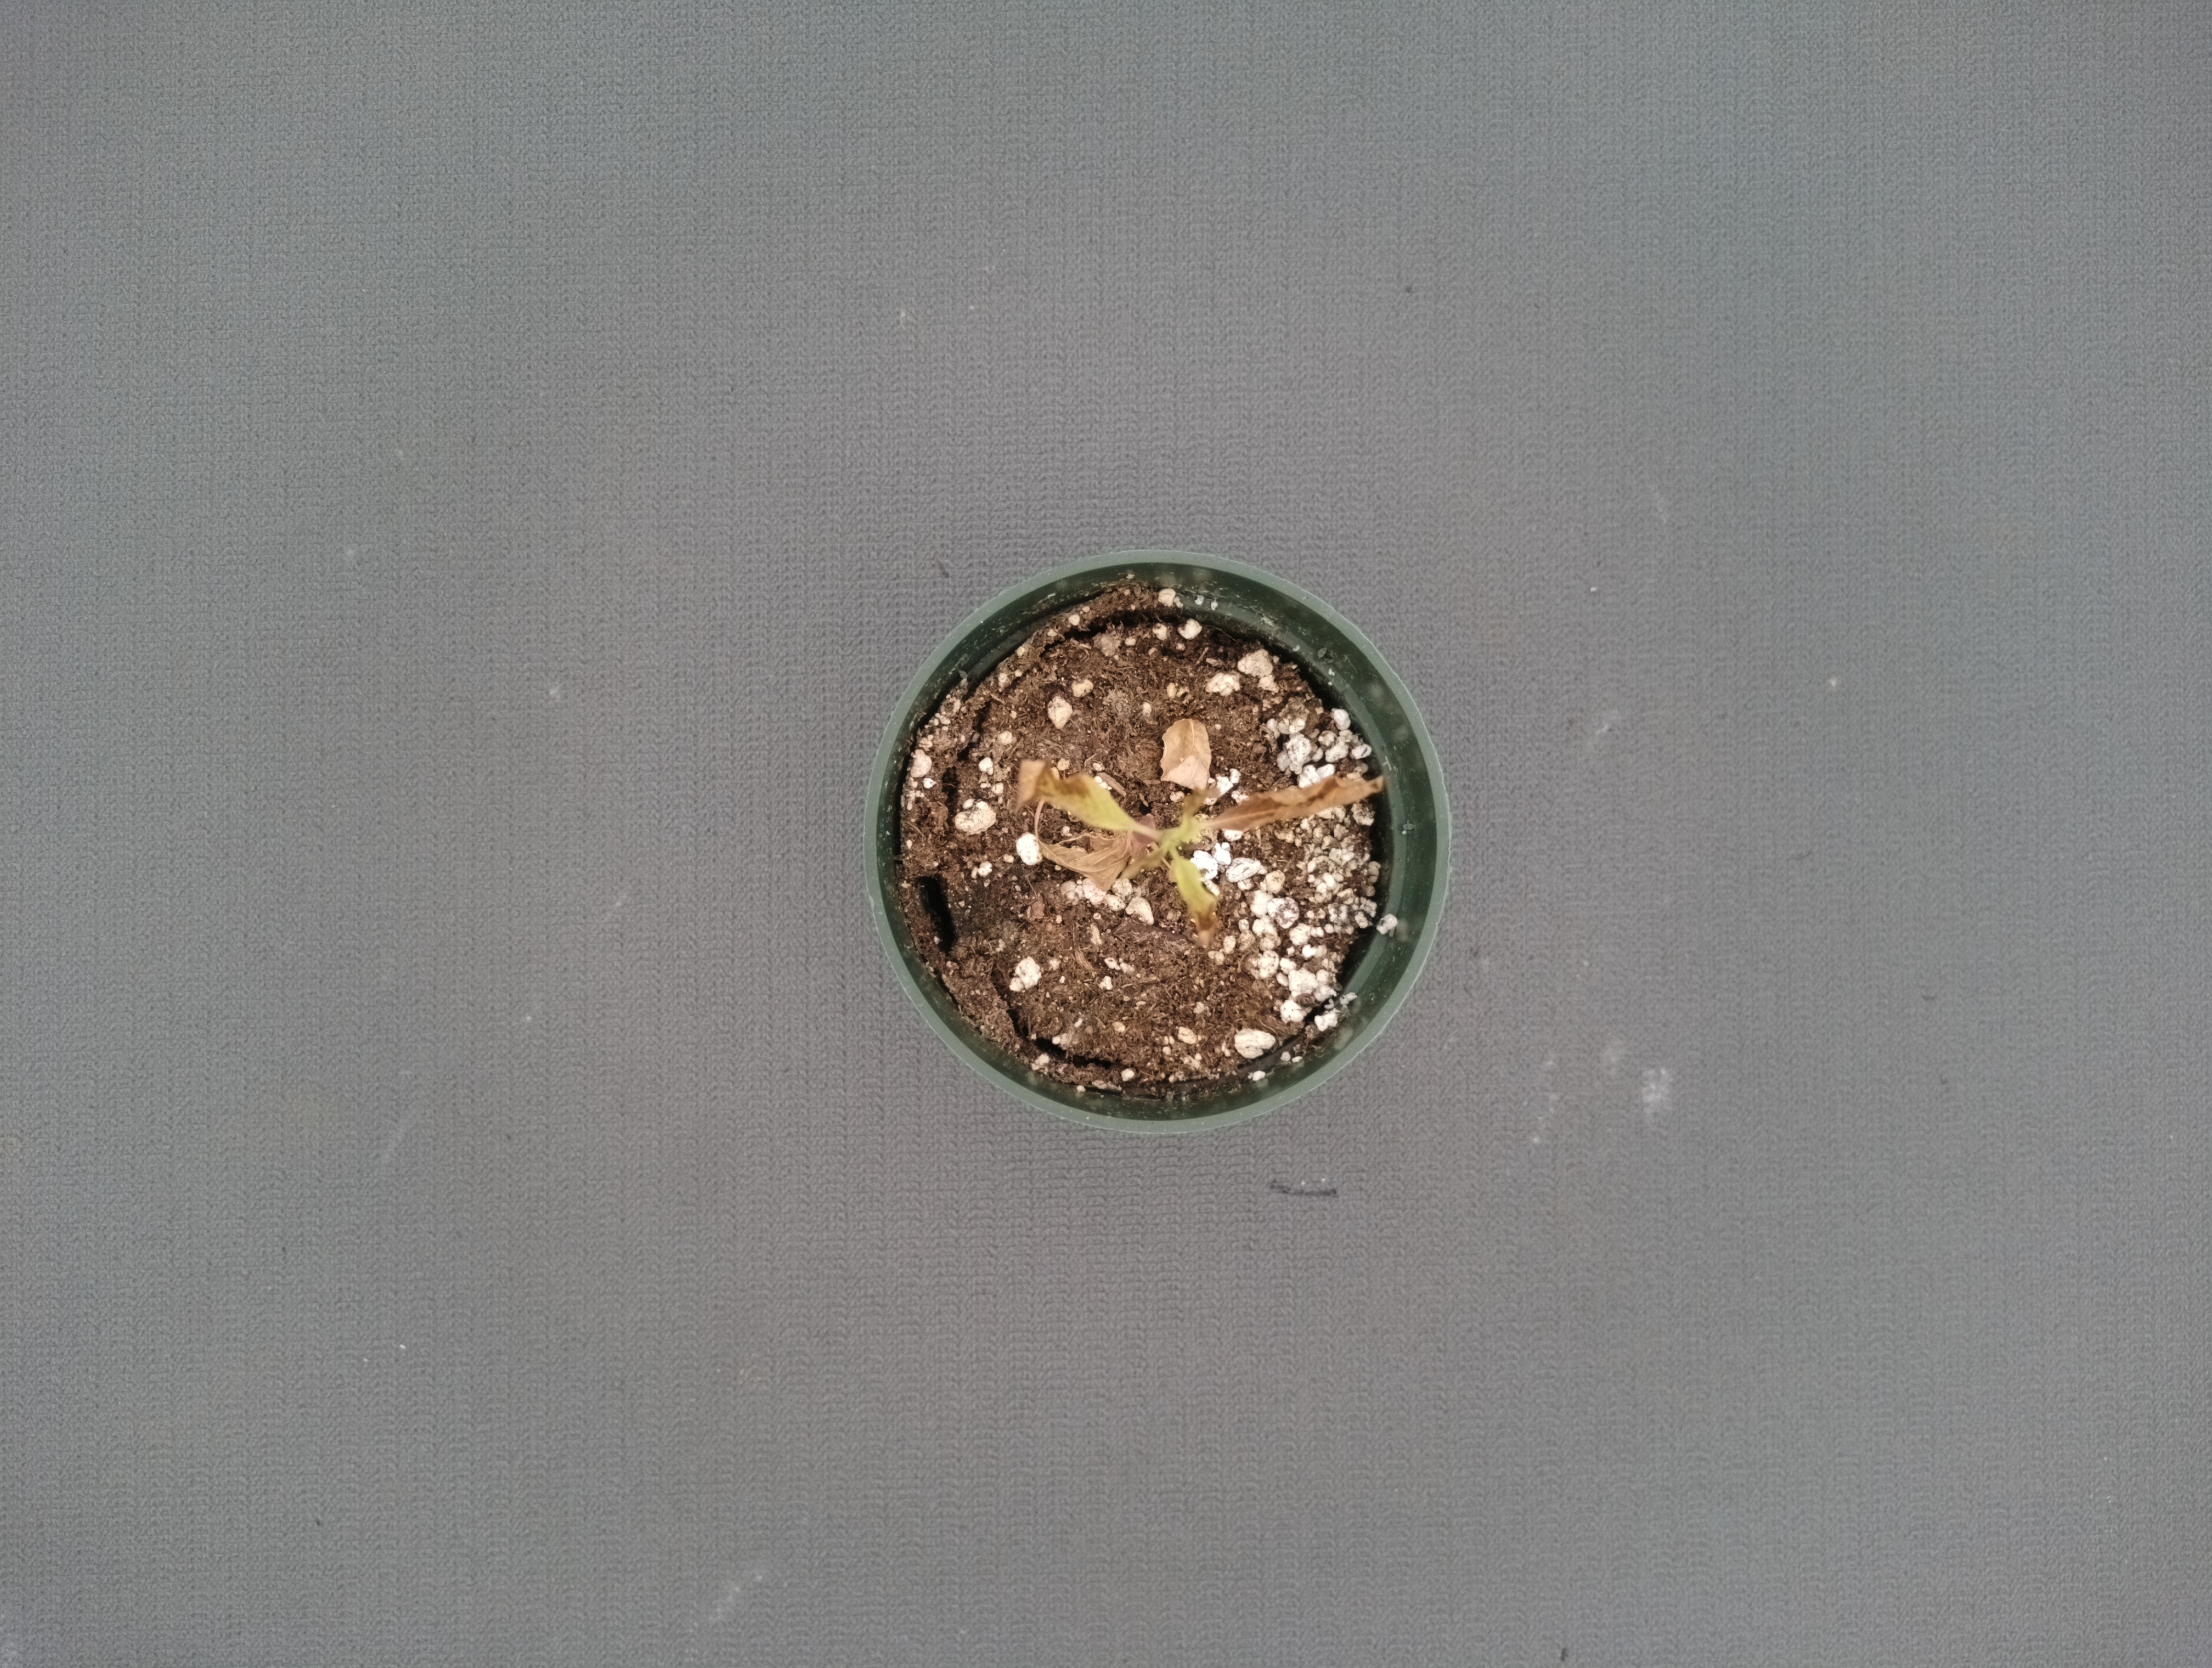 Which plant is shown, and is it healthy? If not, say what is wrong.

waterhemp, necrosis only
